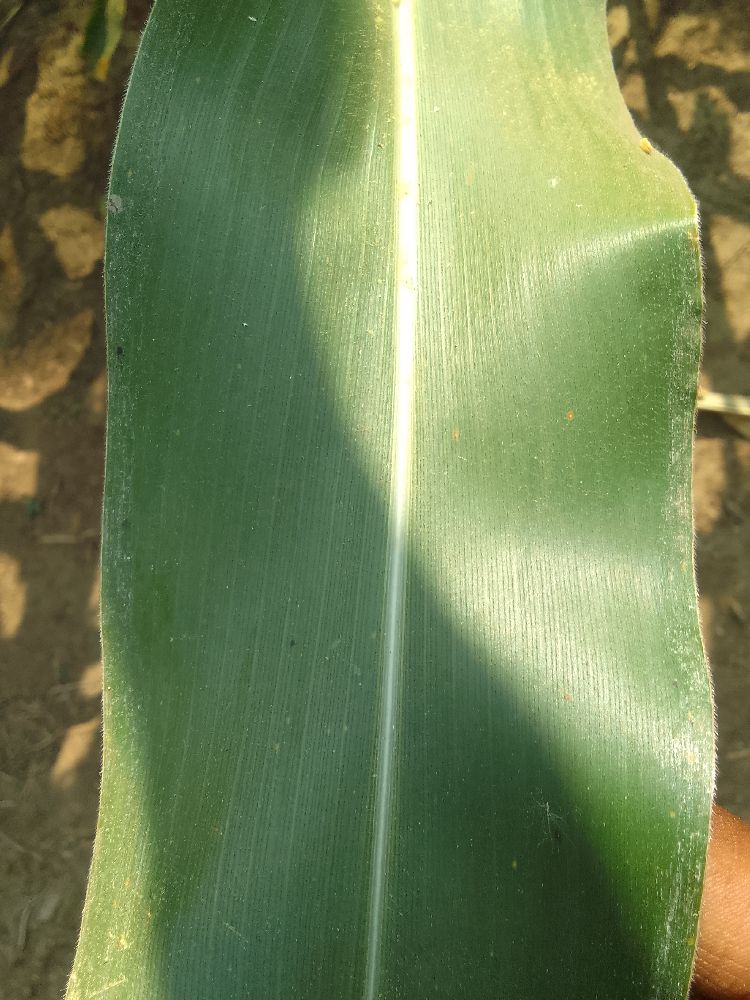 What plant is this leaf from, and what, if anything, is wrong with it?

maize, healthy
